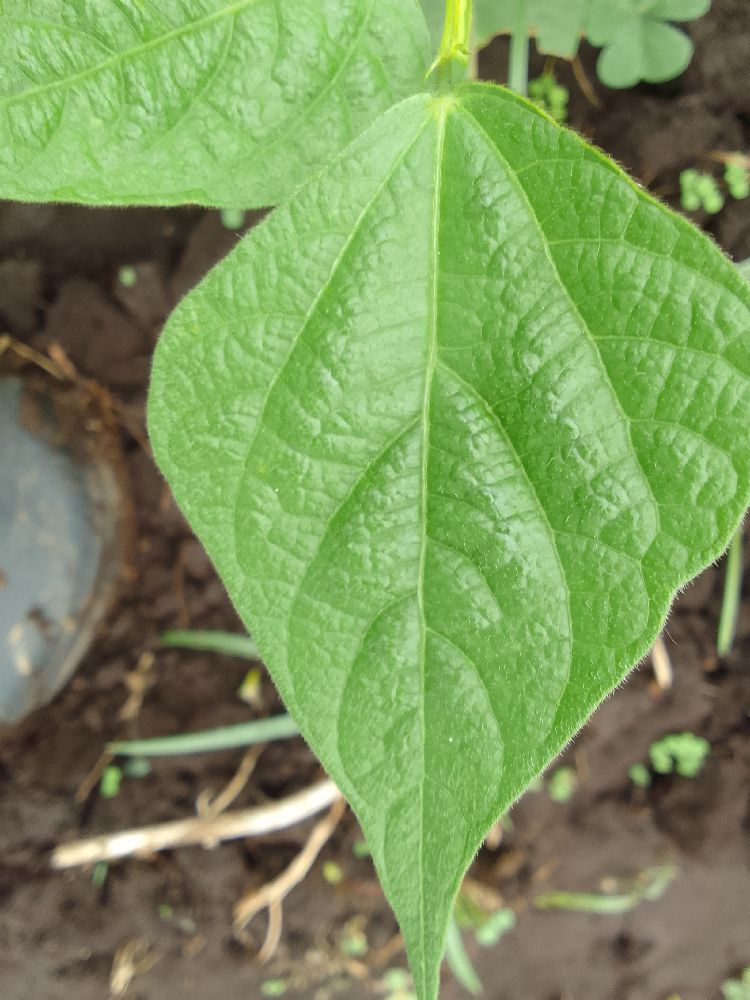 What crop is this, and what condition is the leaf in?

common bean, healthy
